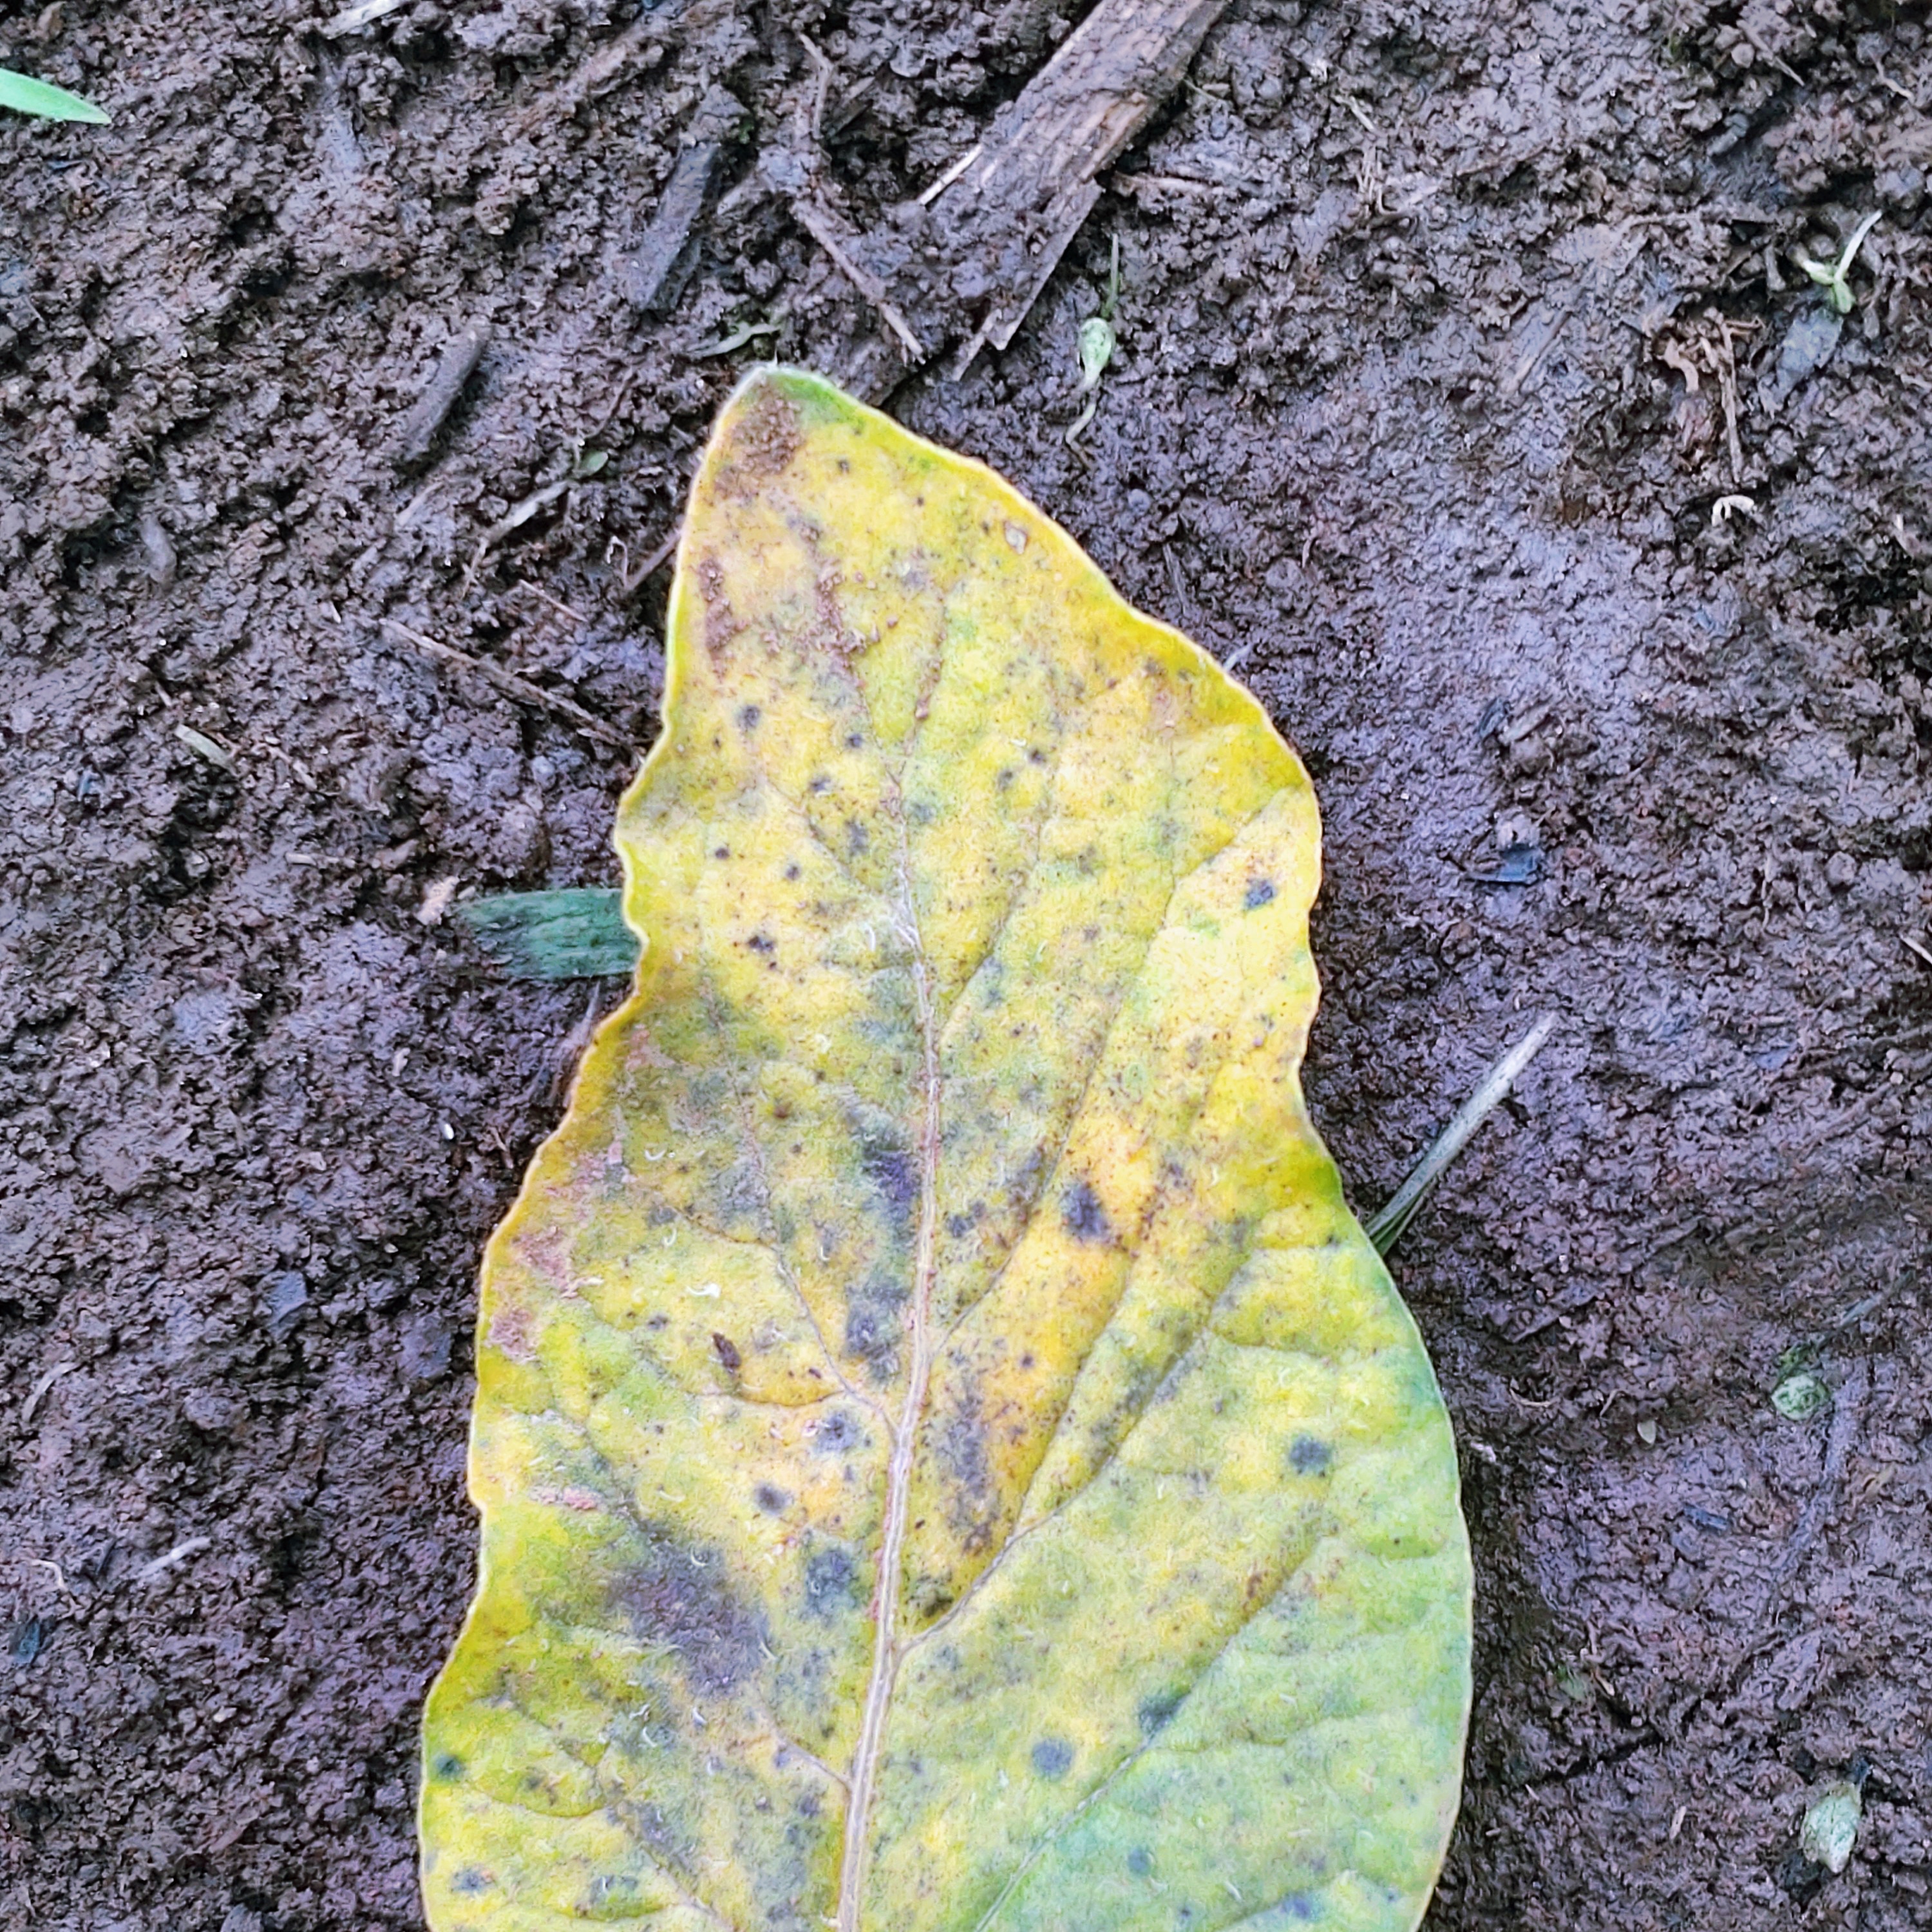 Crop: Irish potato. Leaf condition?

late blight
